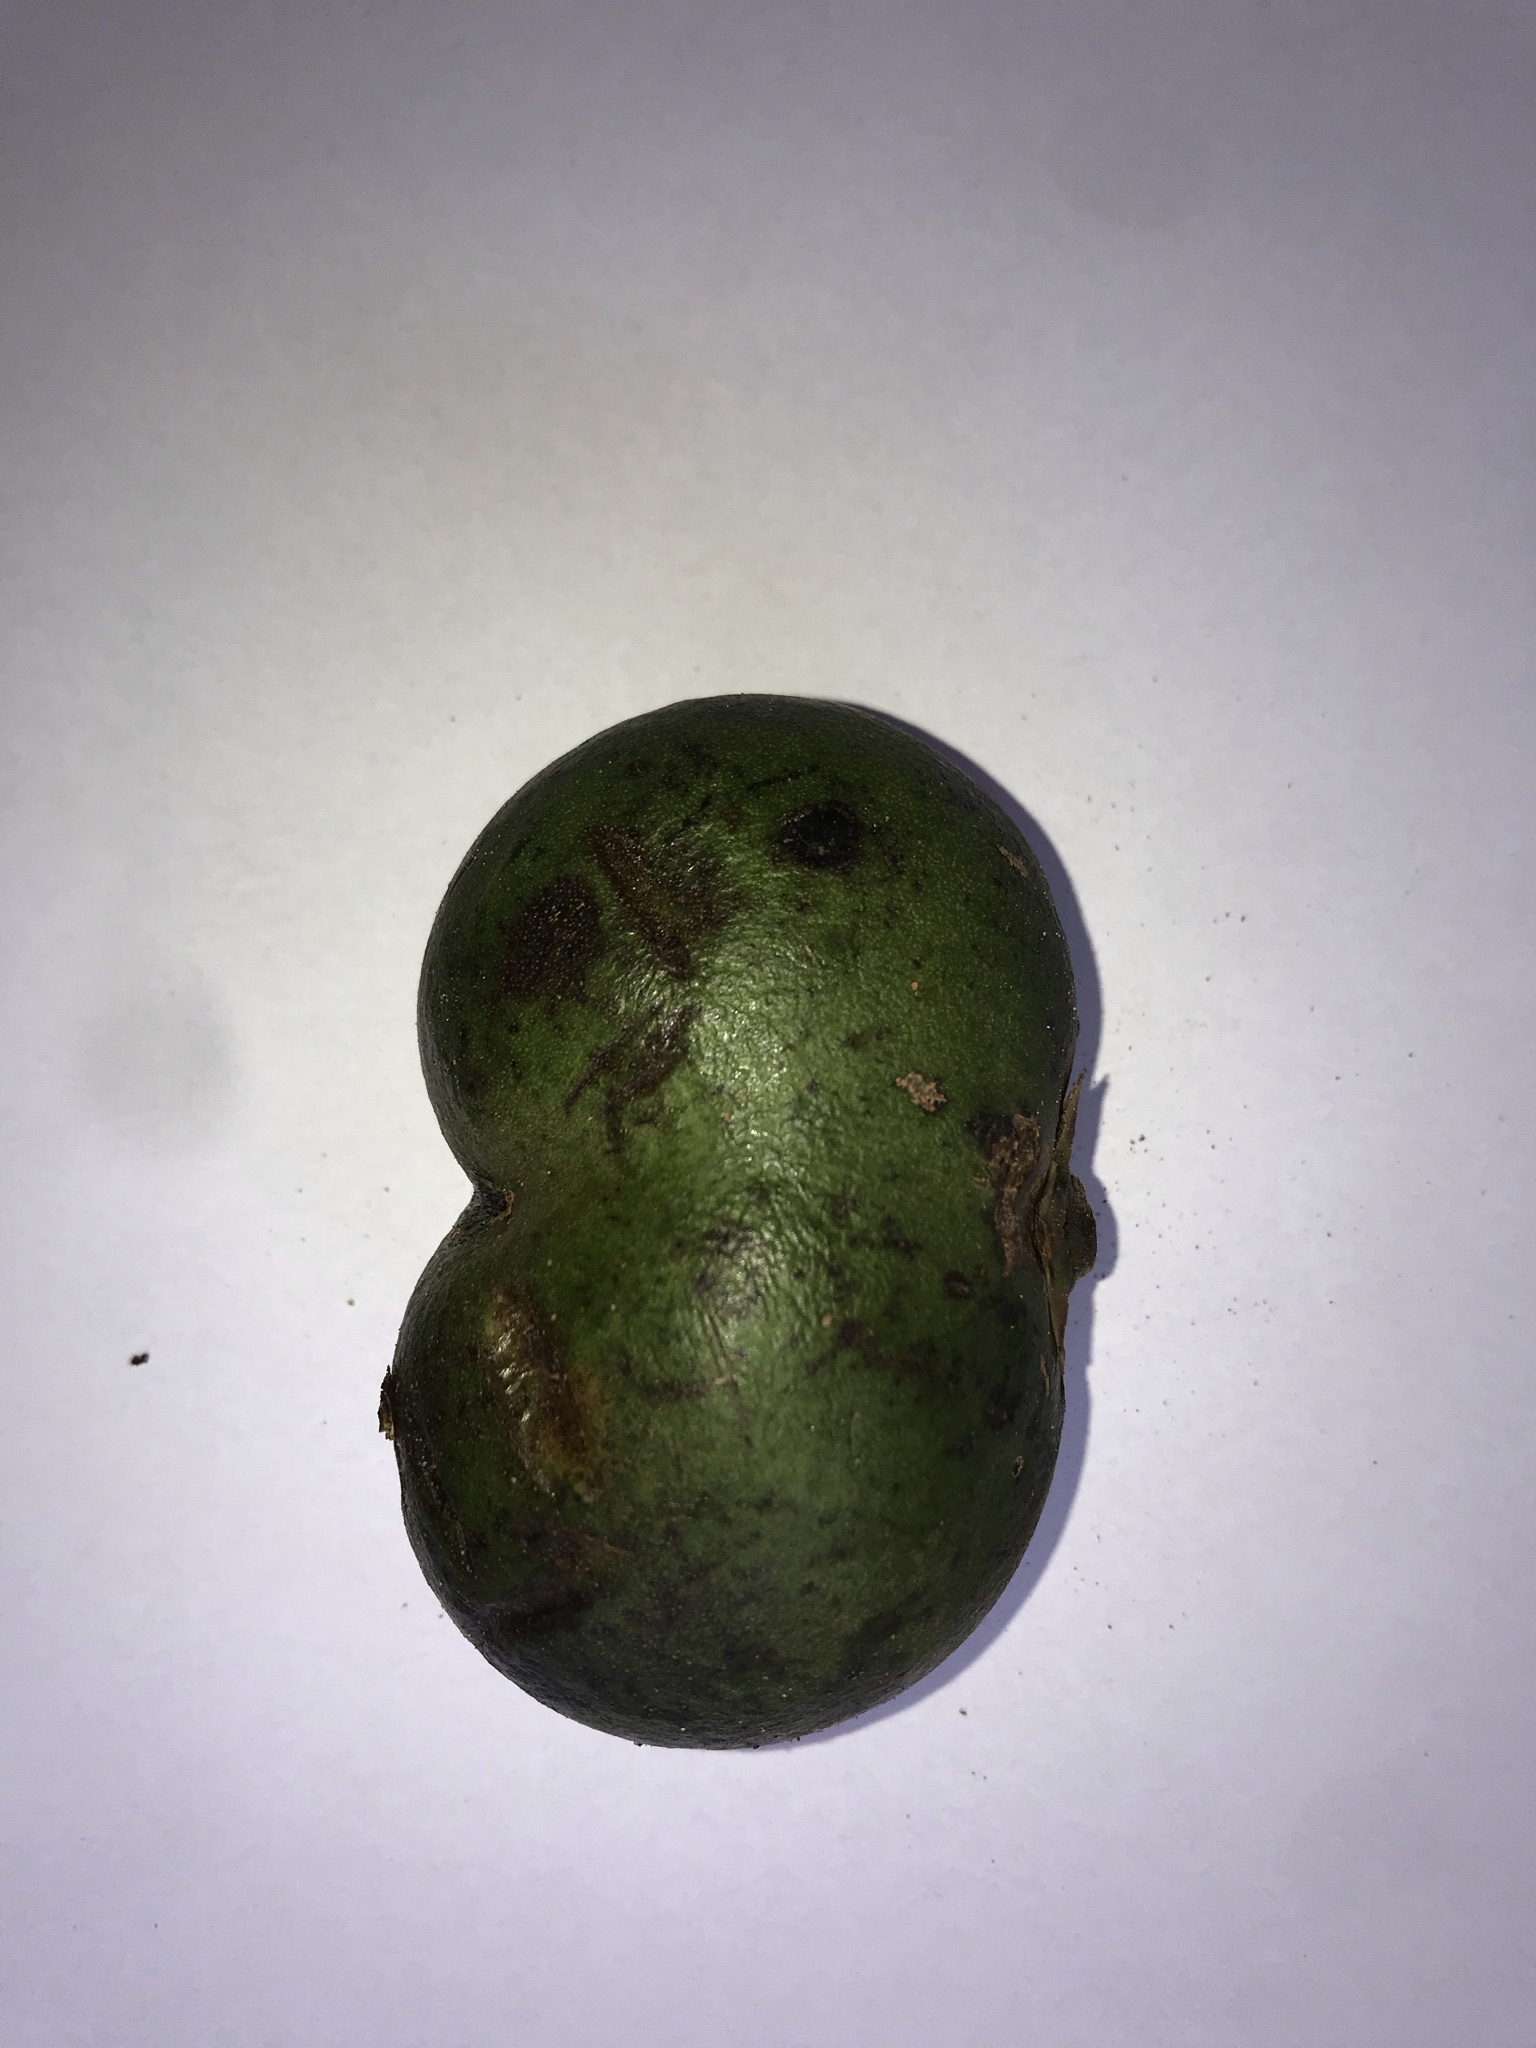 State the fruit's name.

pequi
